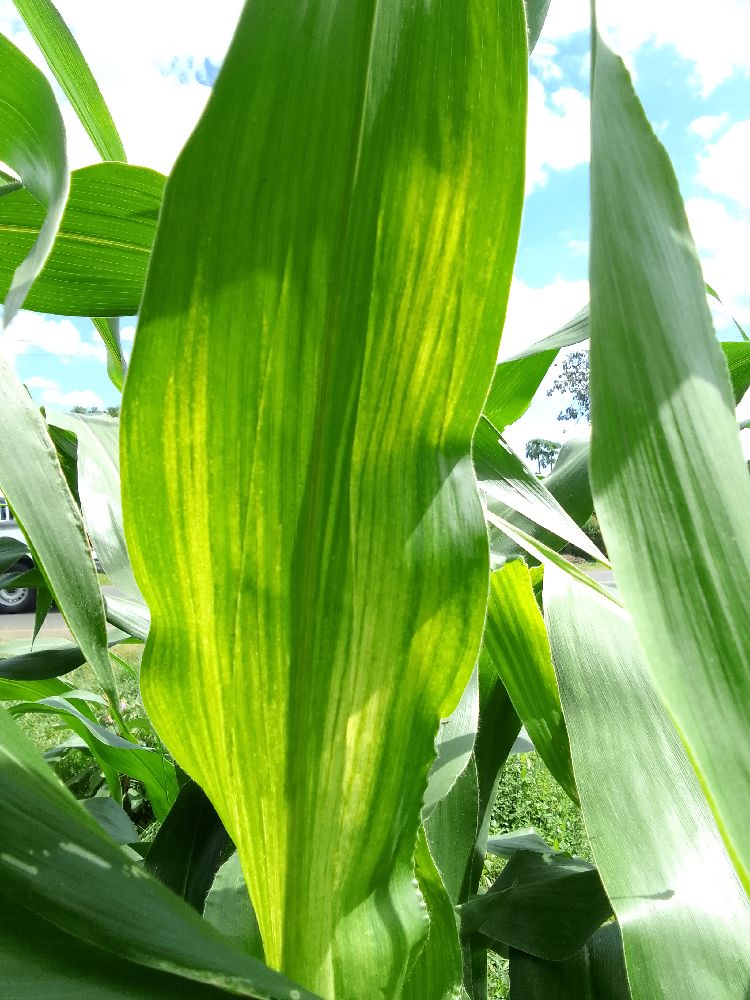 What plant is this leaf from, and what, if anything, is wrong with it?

maize, maize lethal necrosis
